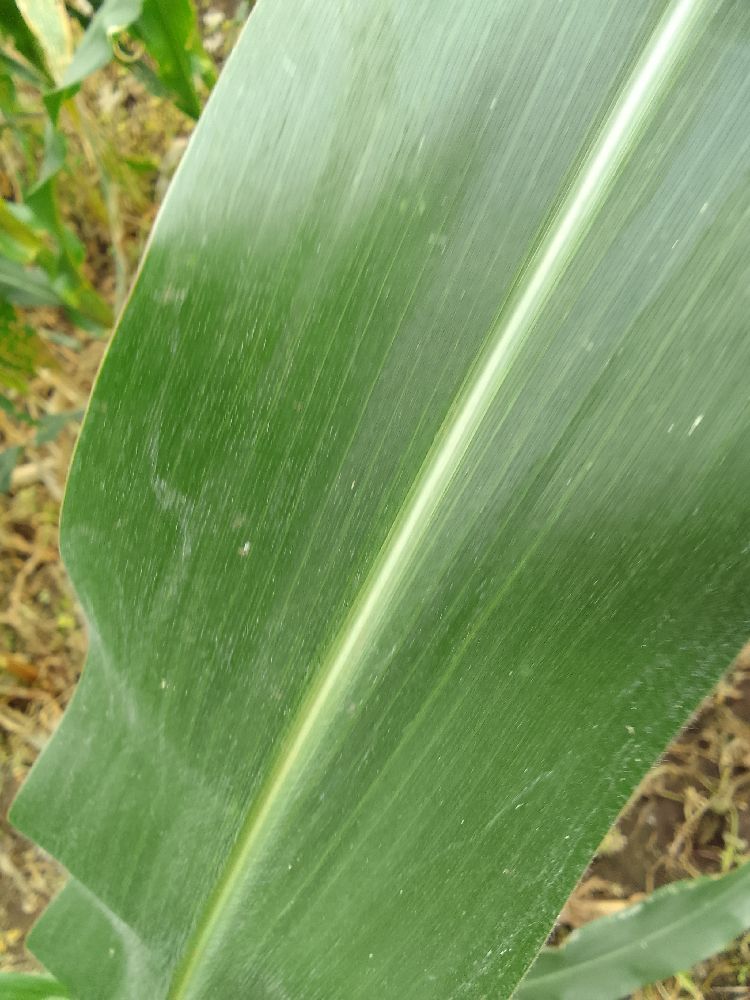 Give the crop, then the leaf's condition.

maize, healthy
